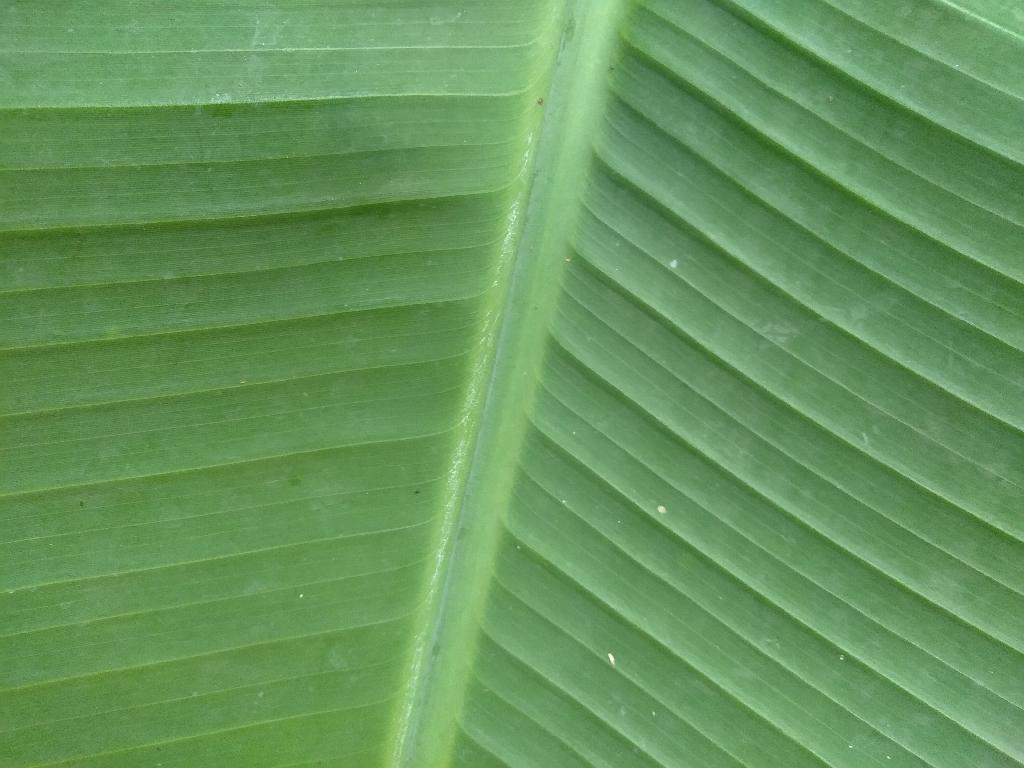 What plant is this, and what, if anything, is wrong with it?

banana, healthy
